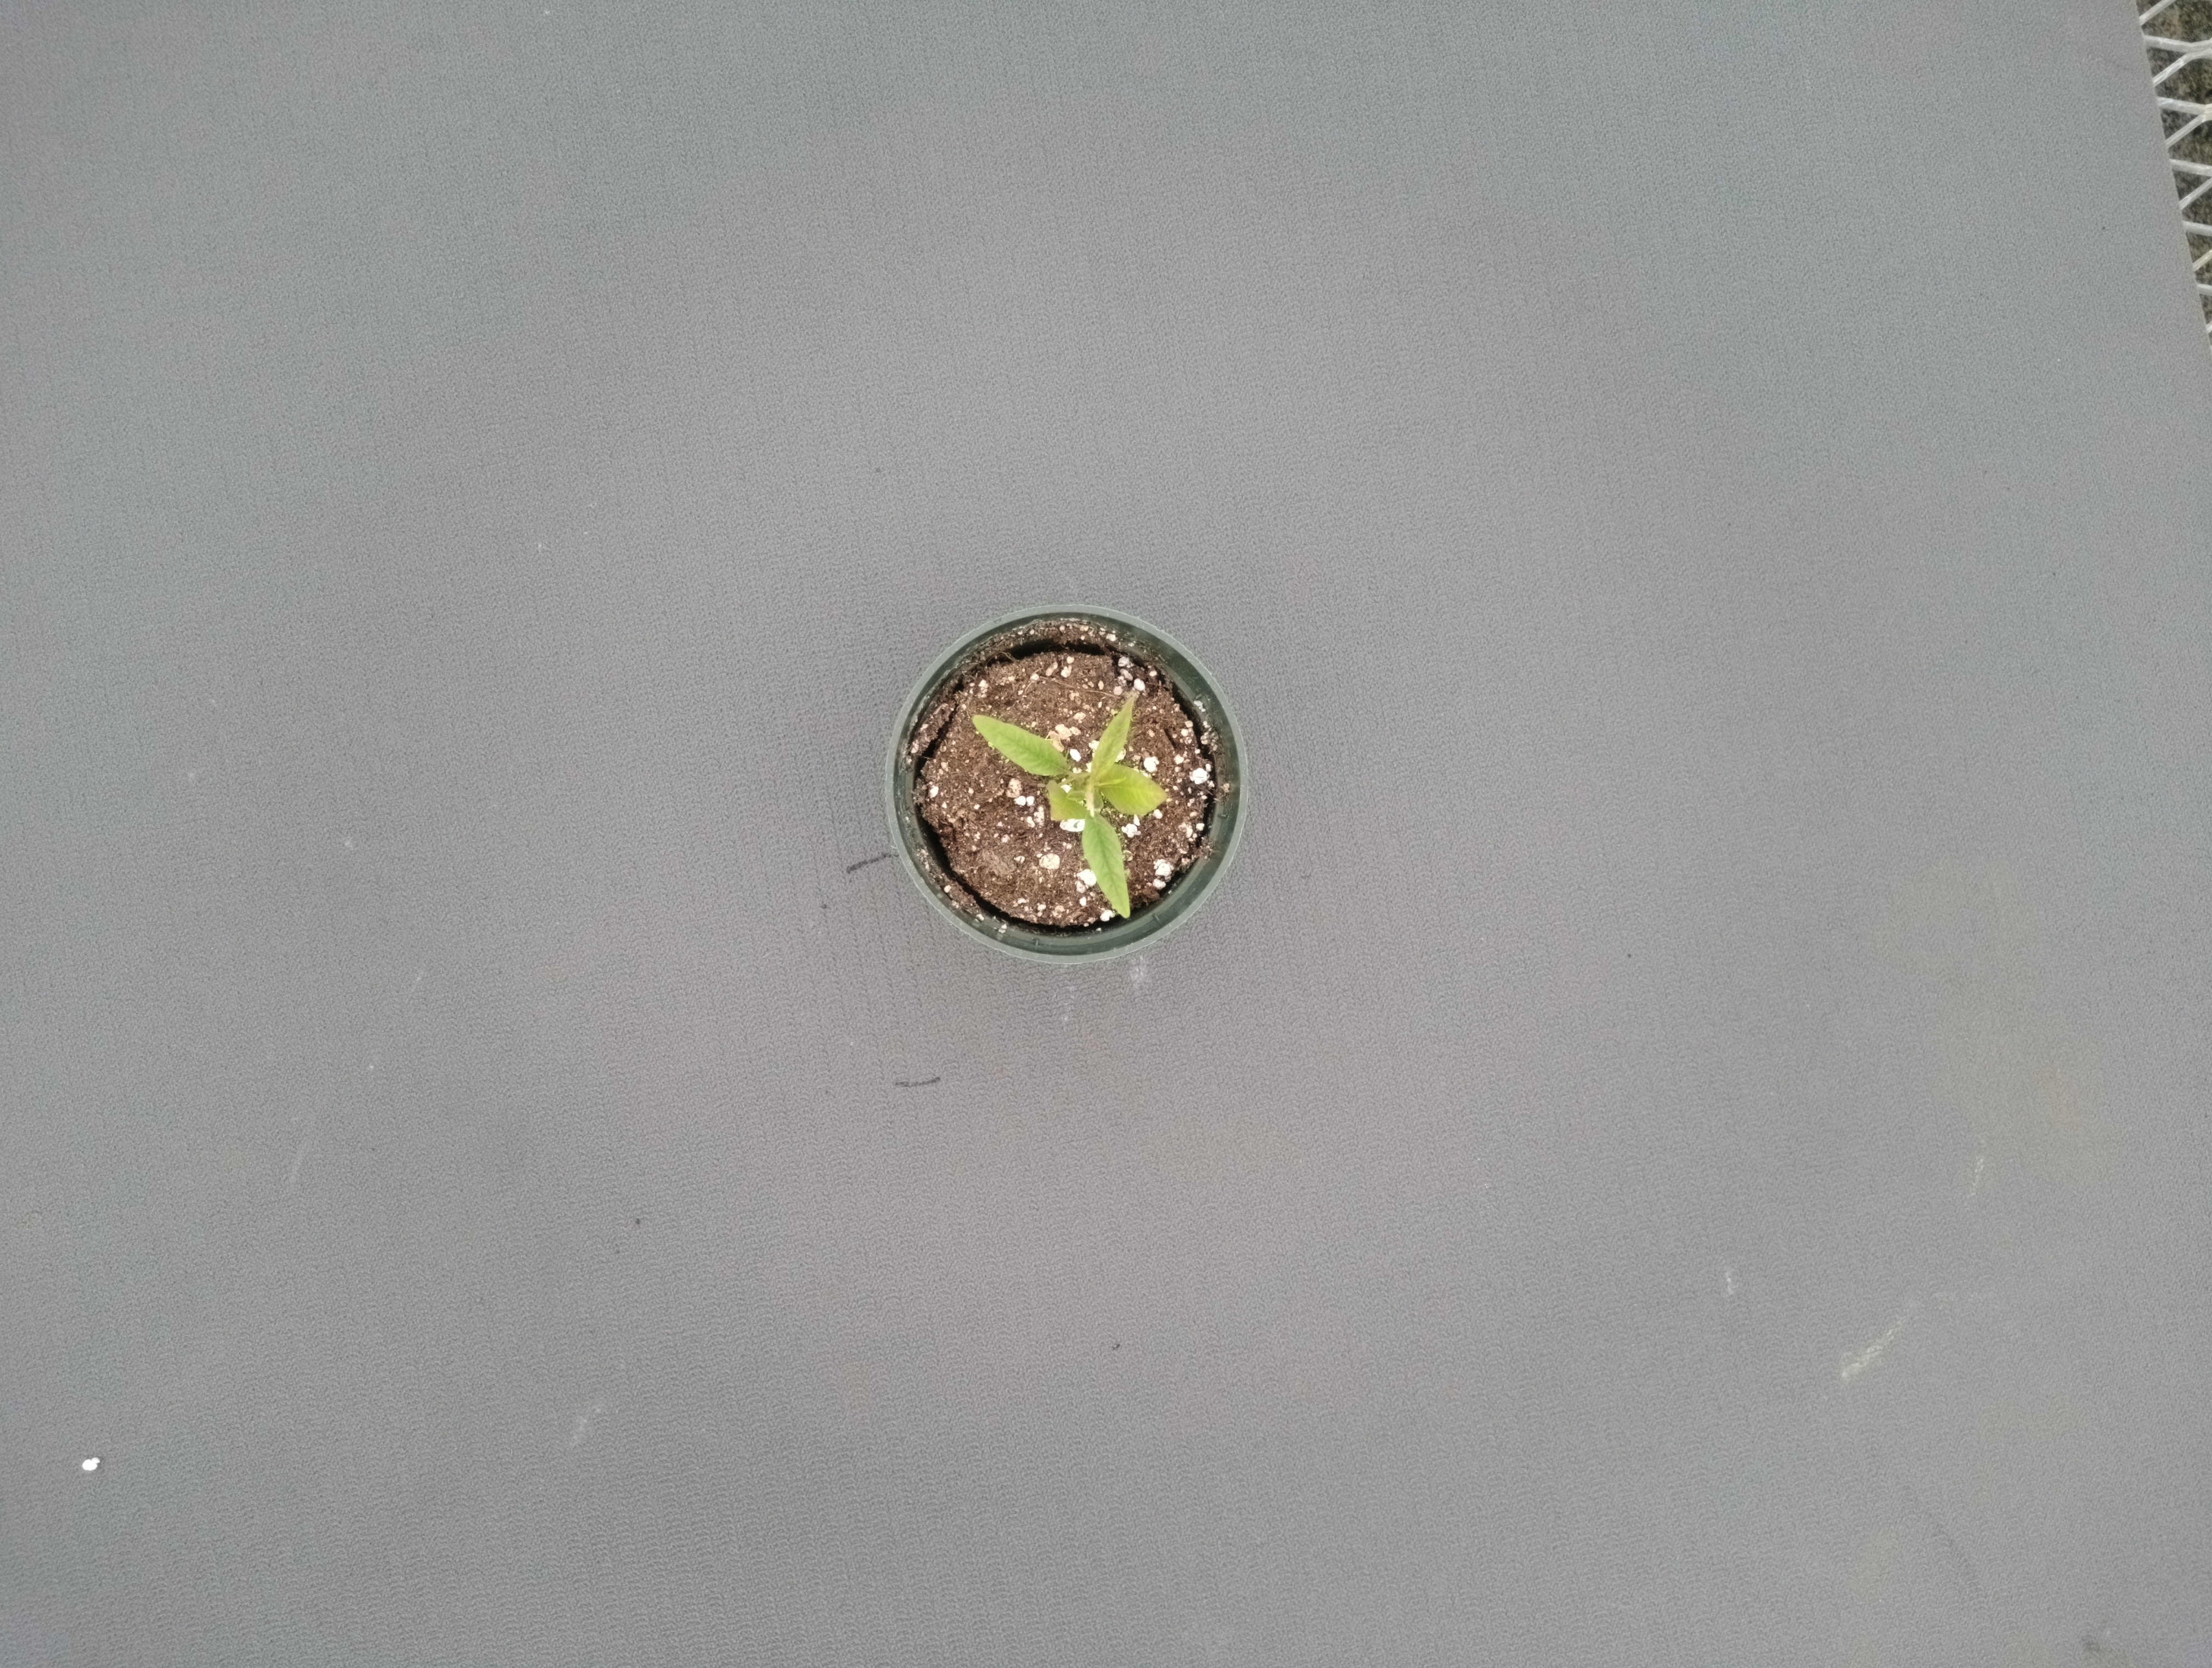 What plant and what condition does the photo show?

waterhemp, chlorosis only
